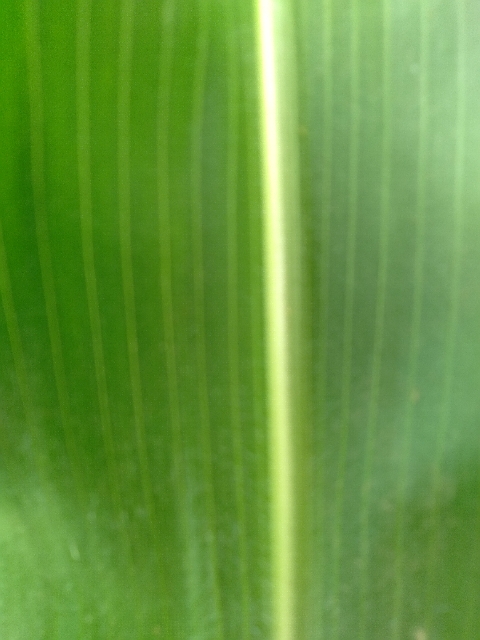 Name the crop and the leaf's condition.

maize, healthy
